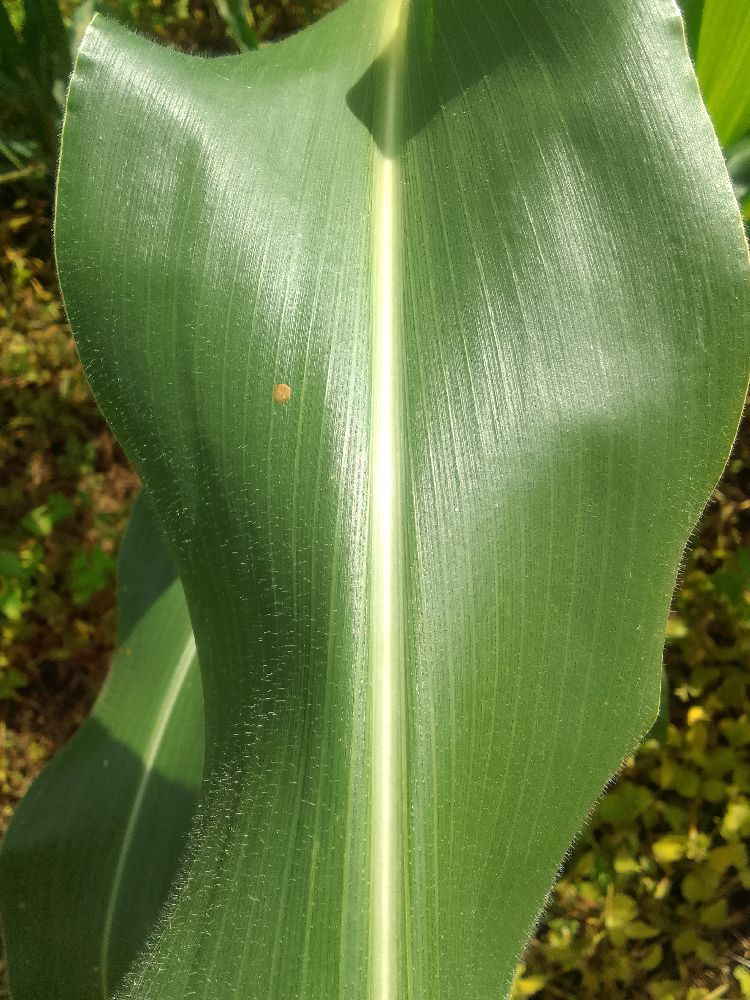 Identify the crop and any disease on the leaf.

maize, healthy
